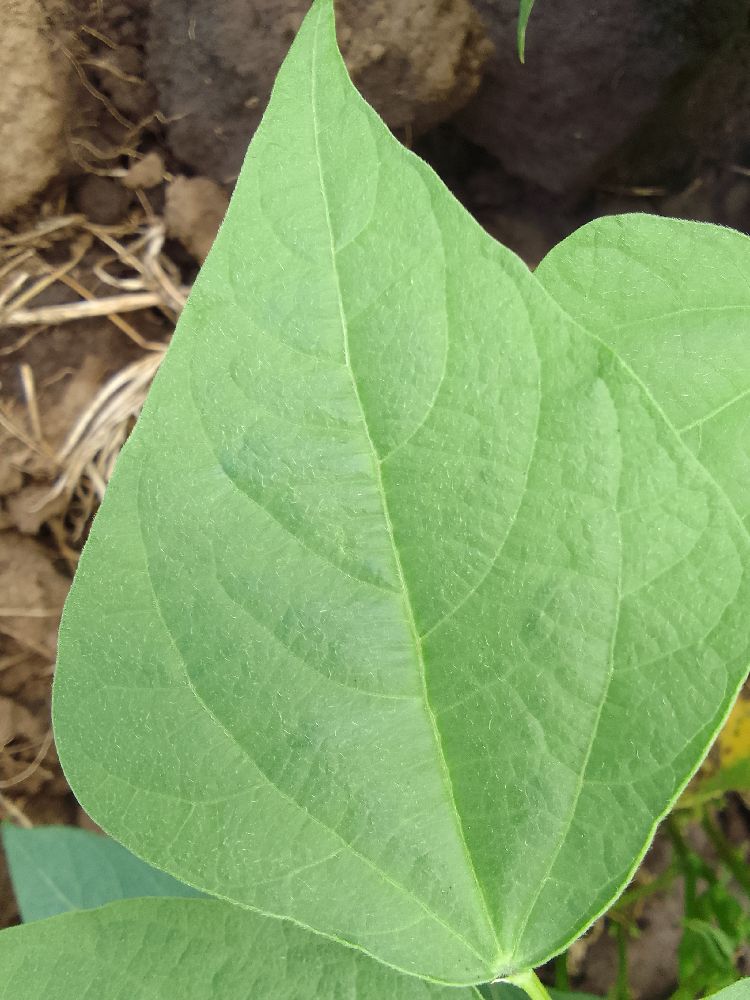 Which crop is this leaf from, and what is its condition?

common bean, healthy
